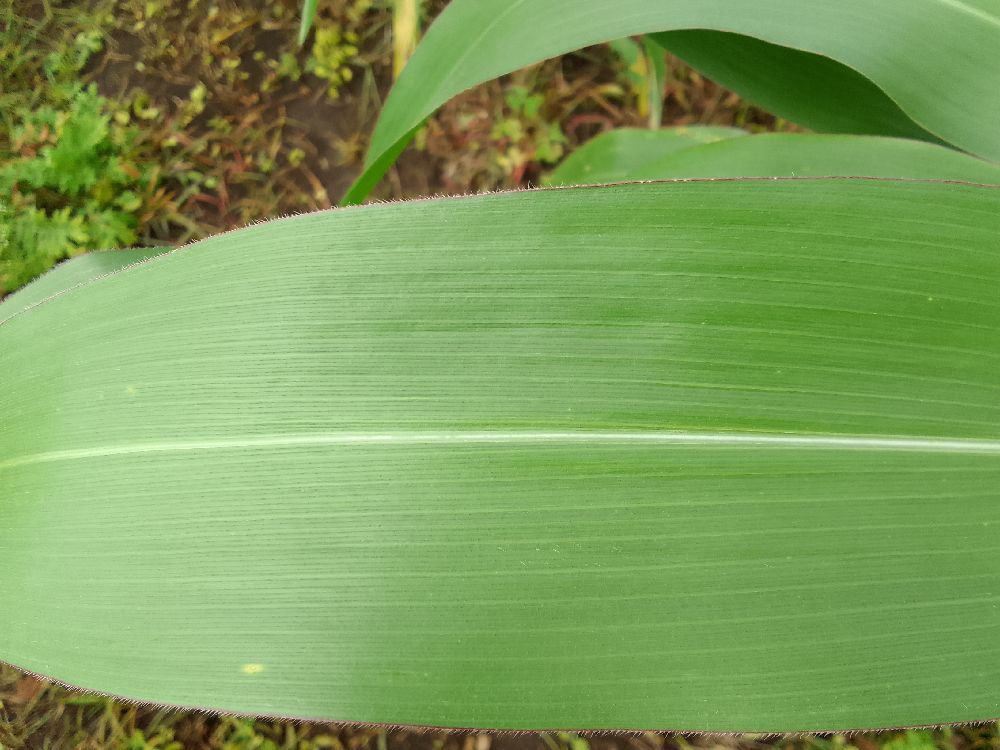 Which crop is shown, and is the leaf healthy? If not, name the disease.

maize, healthy
